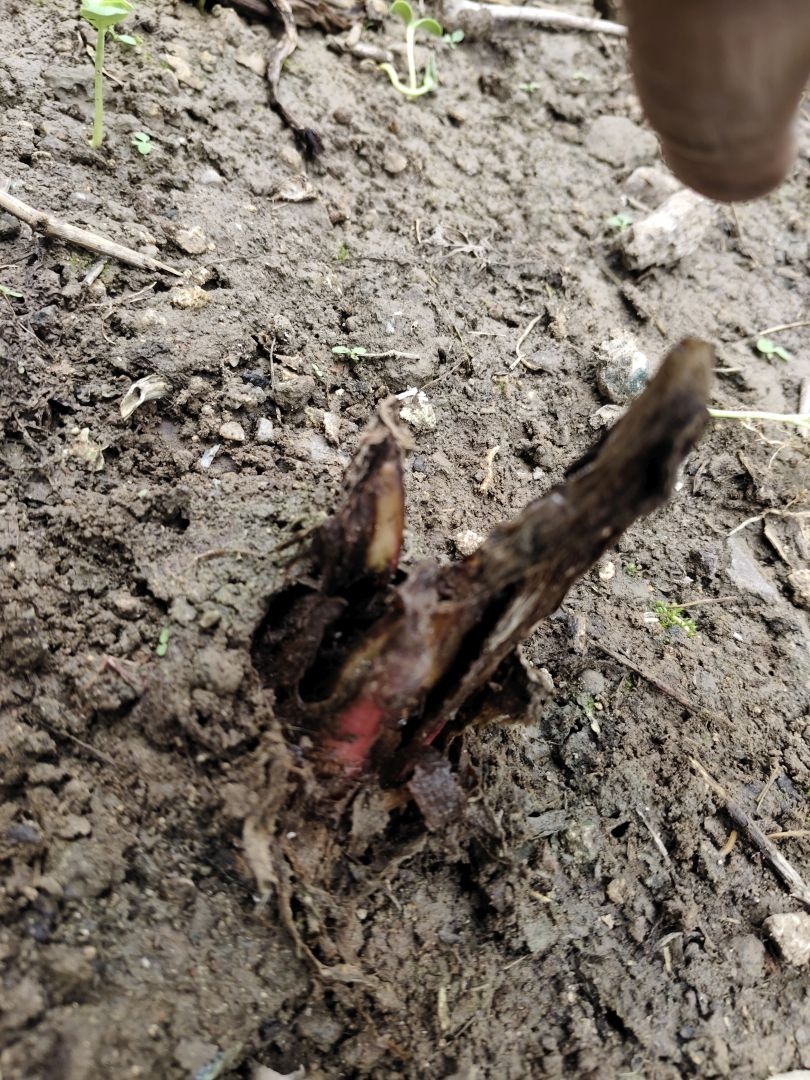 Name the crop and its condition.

taro, root rot
